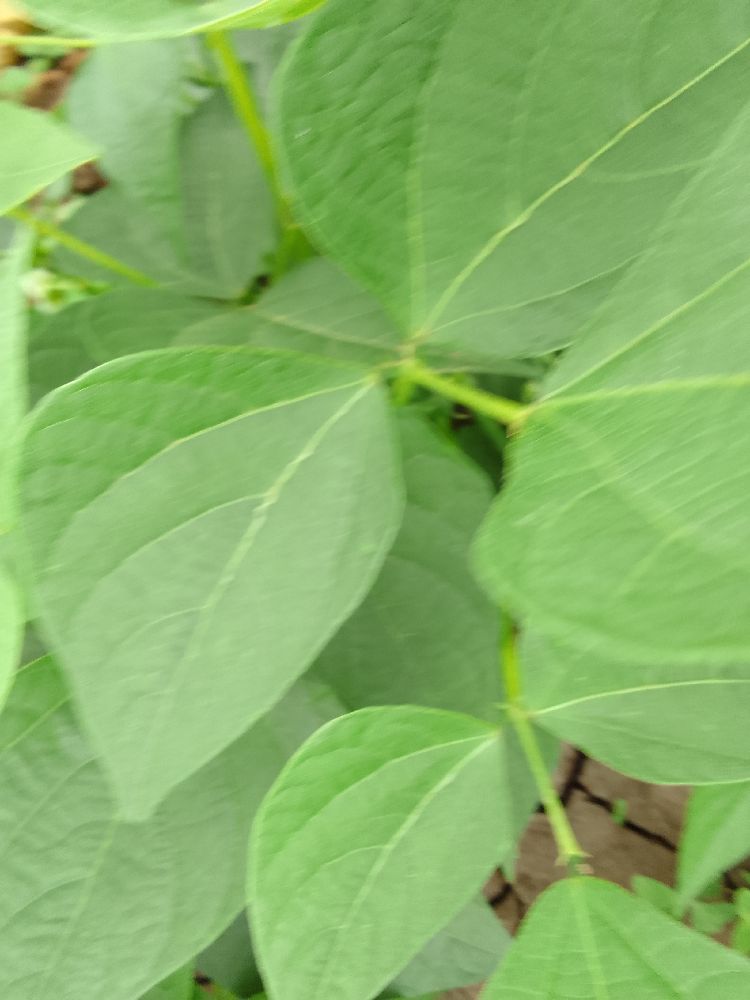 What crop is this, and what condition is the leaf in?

common bean, healthy
